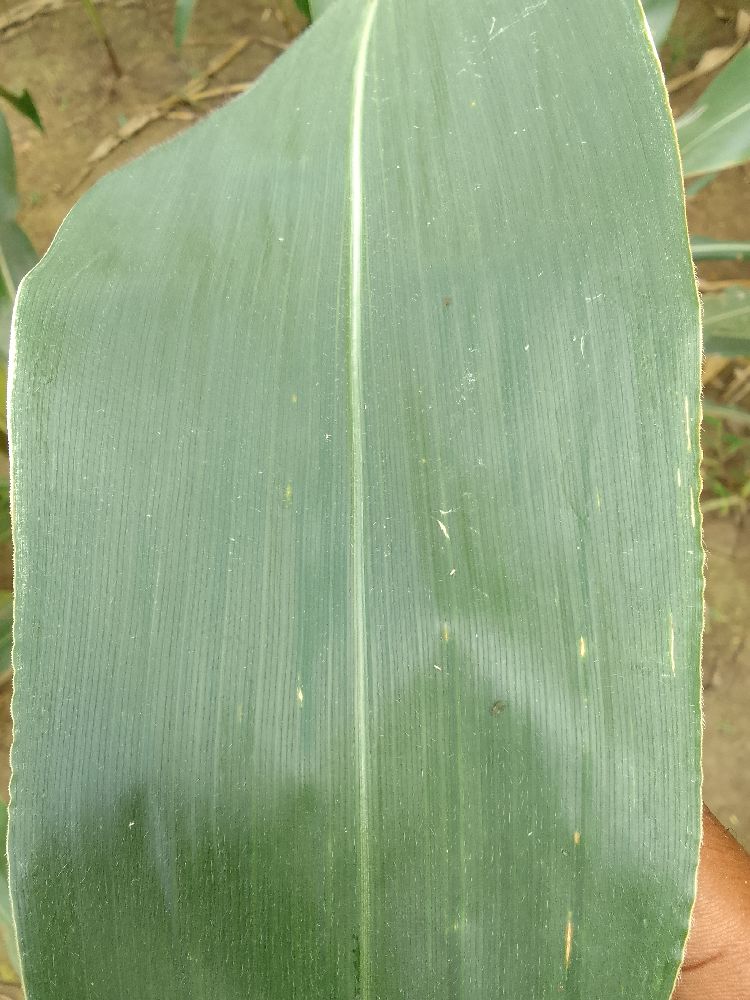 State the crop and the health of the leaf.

maize, healthy
